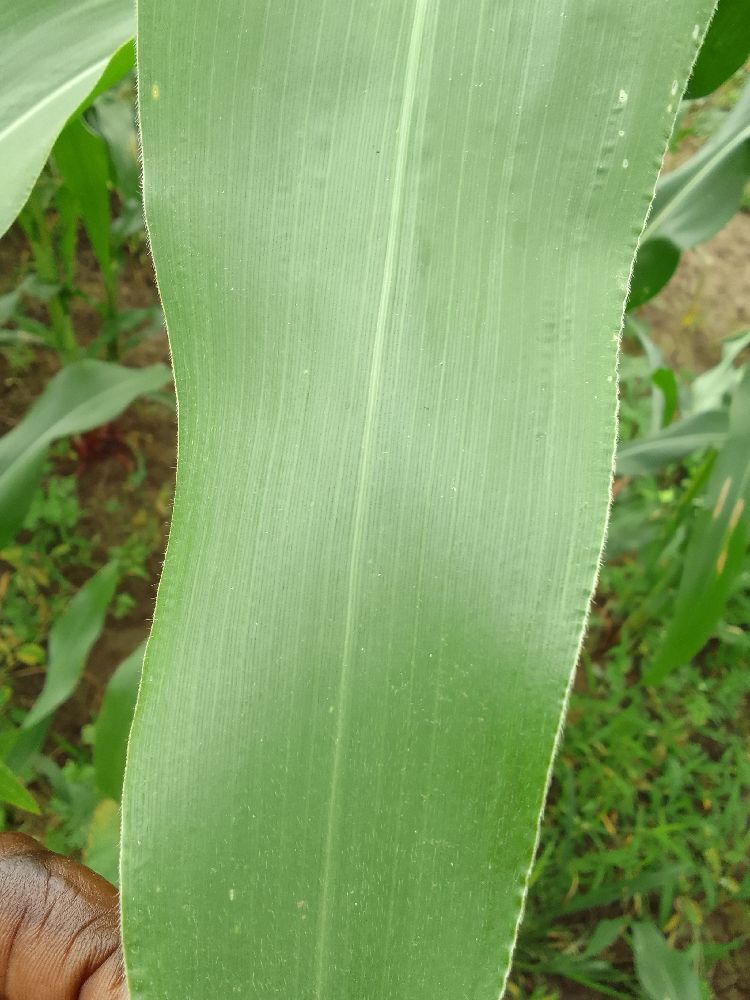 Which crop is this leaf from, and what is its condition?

maize, healthy
